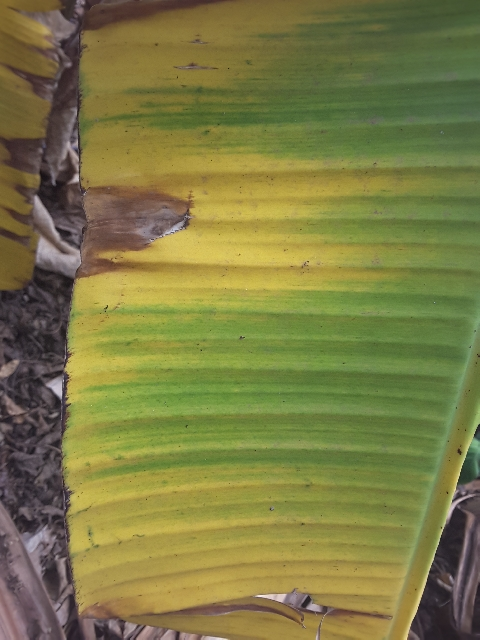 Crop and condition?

banana, fusarium wilt race 1
